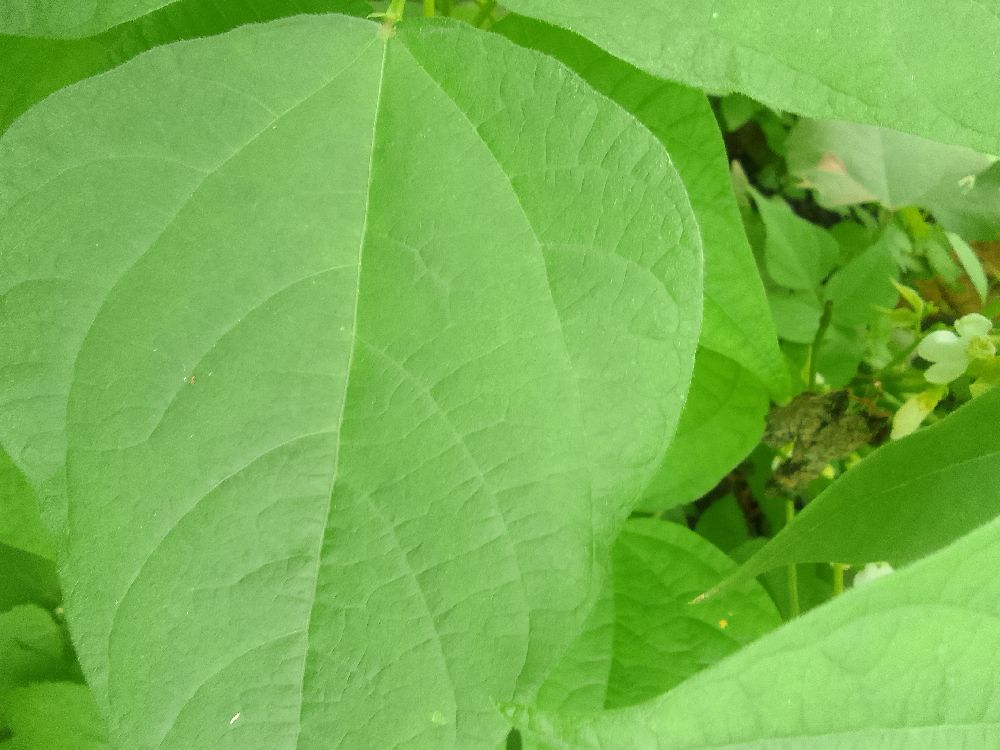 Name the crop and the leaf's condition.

common bean, healthy
